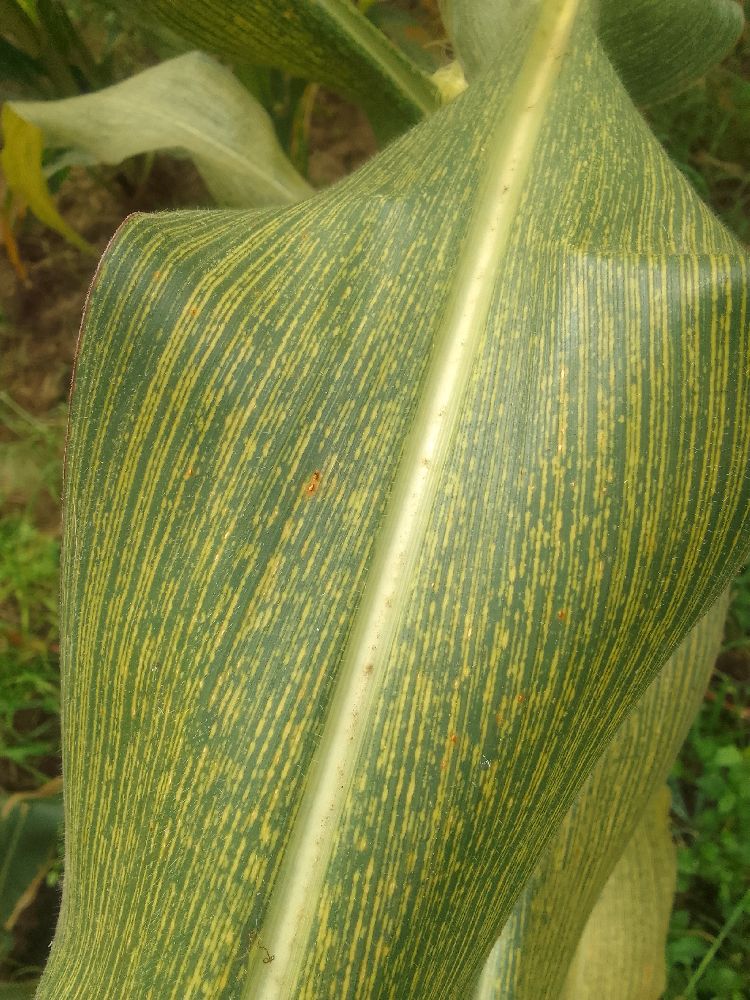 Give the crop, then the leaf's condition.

maize, maize streak virus
